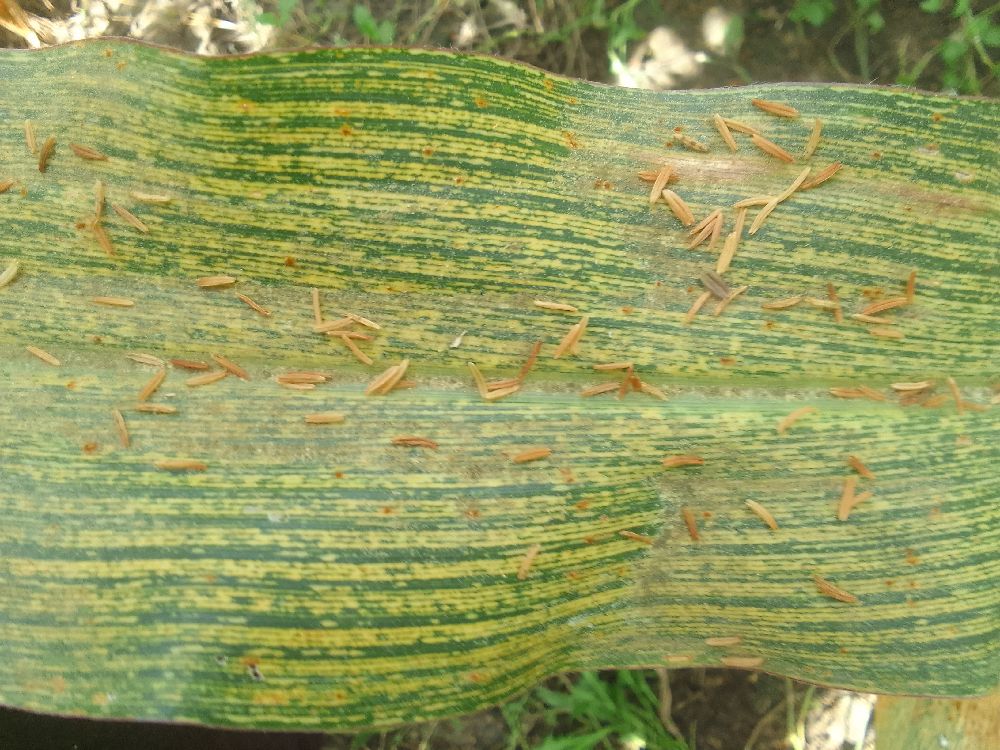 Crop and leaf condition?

maize, maize streak virus
